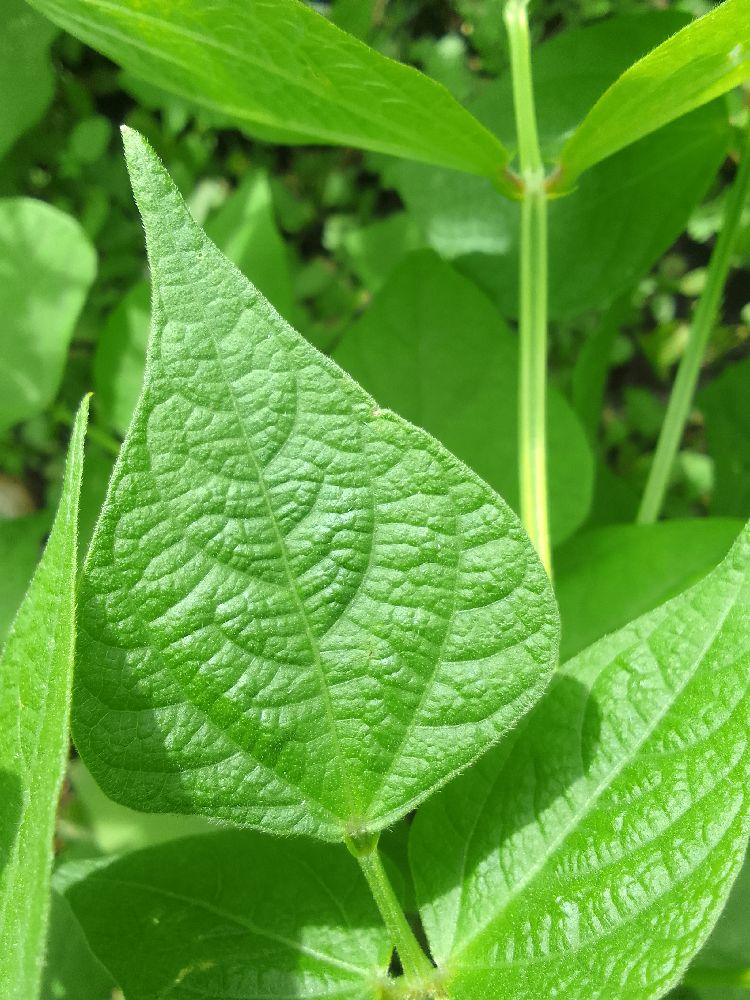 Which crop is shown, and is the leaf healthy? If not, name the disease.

common bean, healthy
